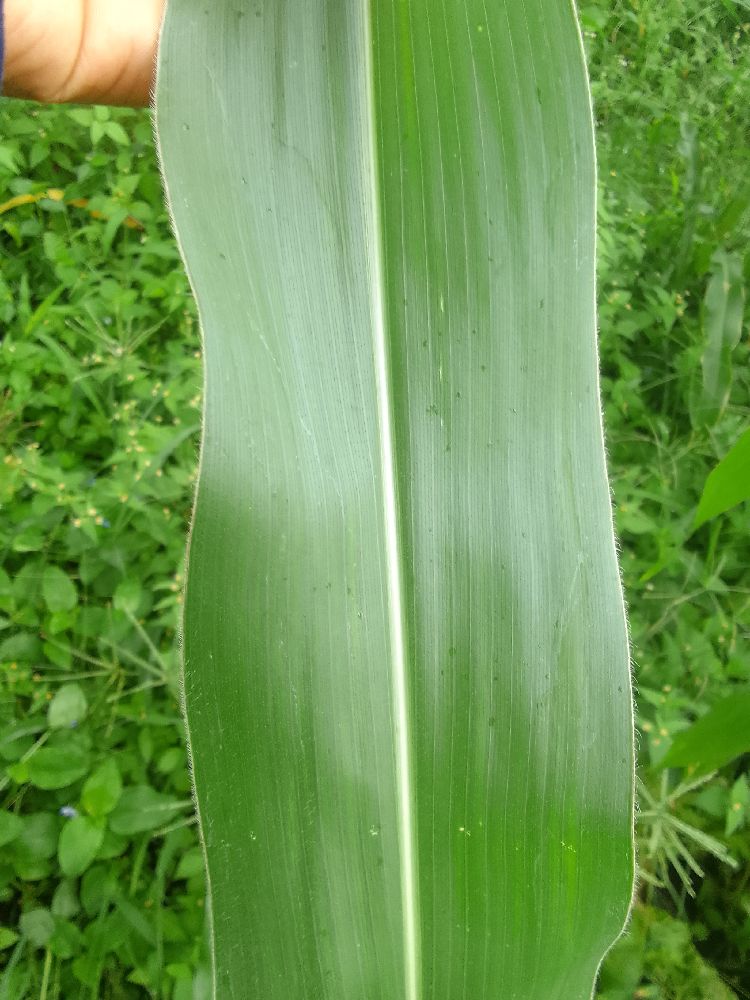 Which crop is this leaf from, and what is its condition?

maize, healthy
